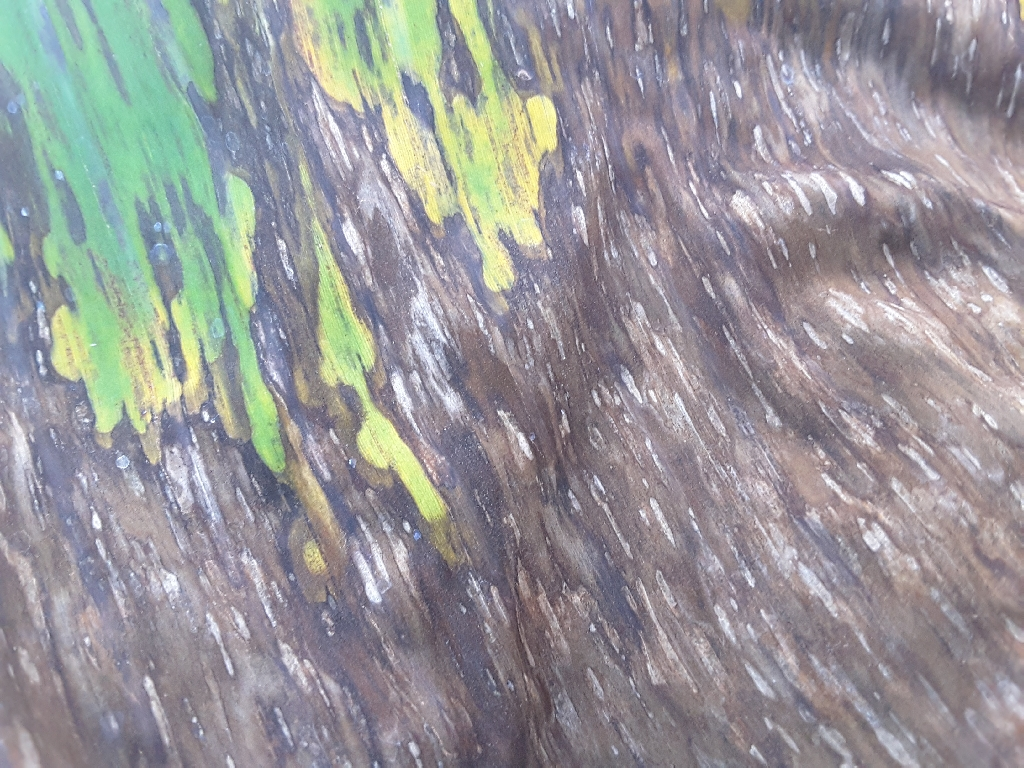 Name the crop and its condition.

banana, black sigatoka
